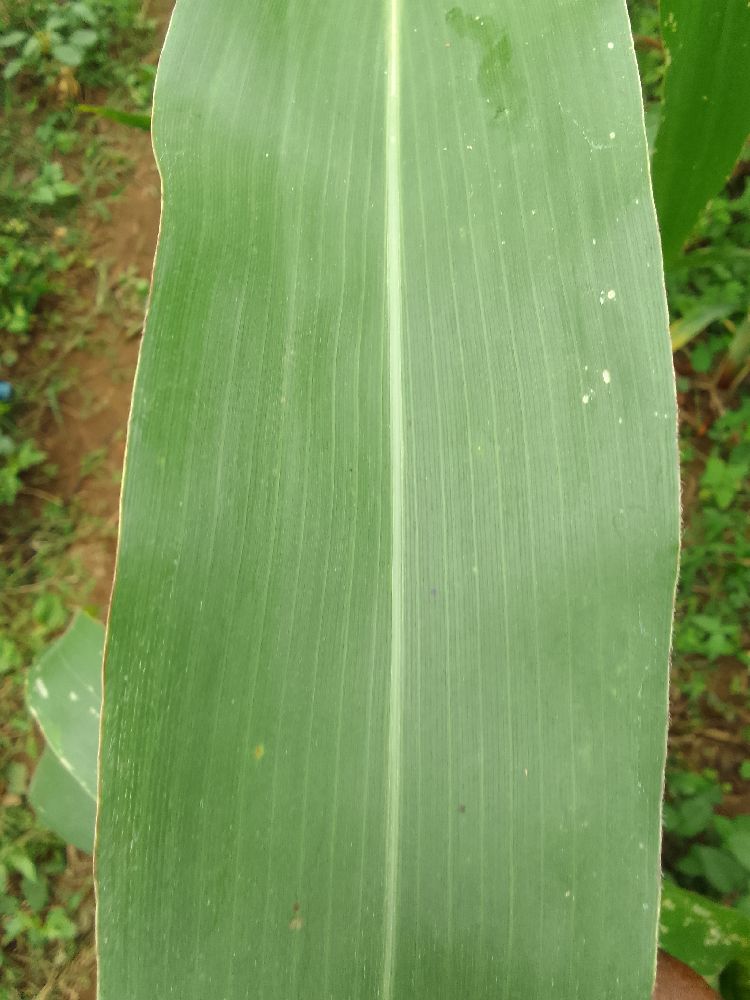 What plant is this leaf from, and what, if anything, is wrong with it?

maize, healthy
